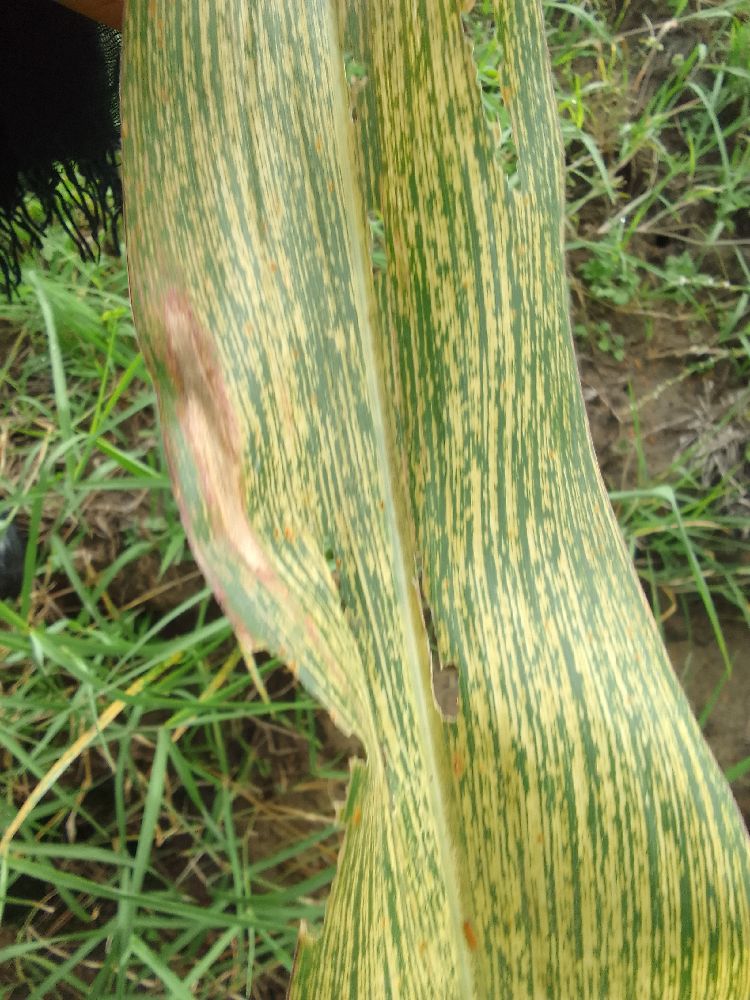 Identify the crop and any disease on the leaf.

maize, maize streak virus
